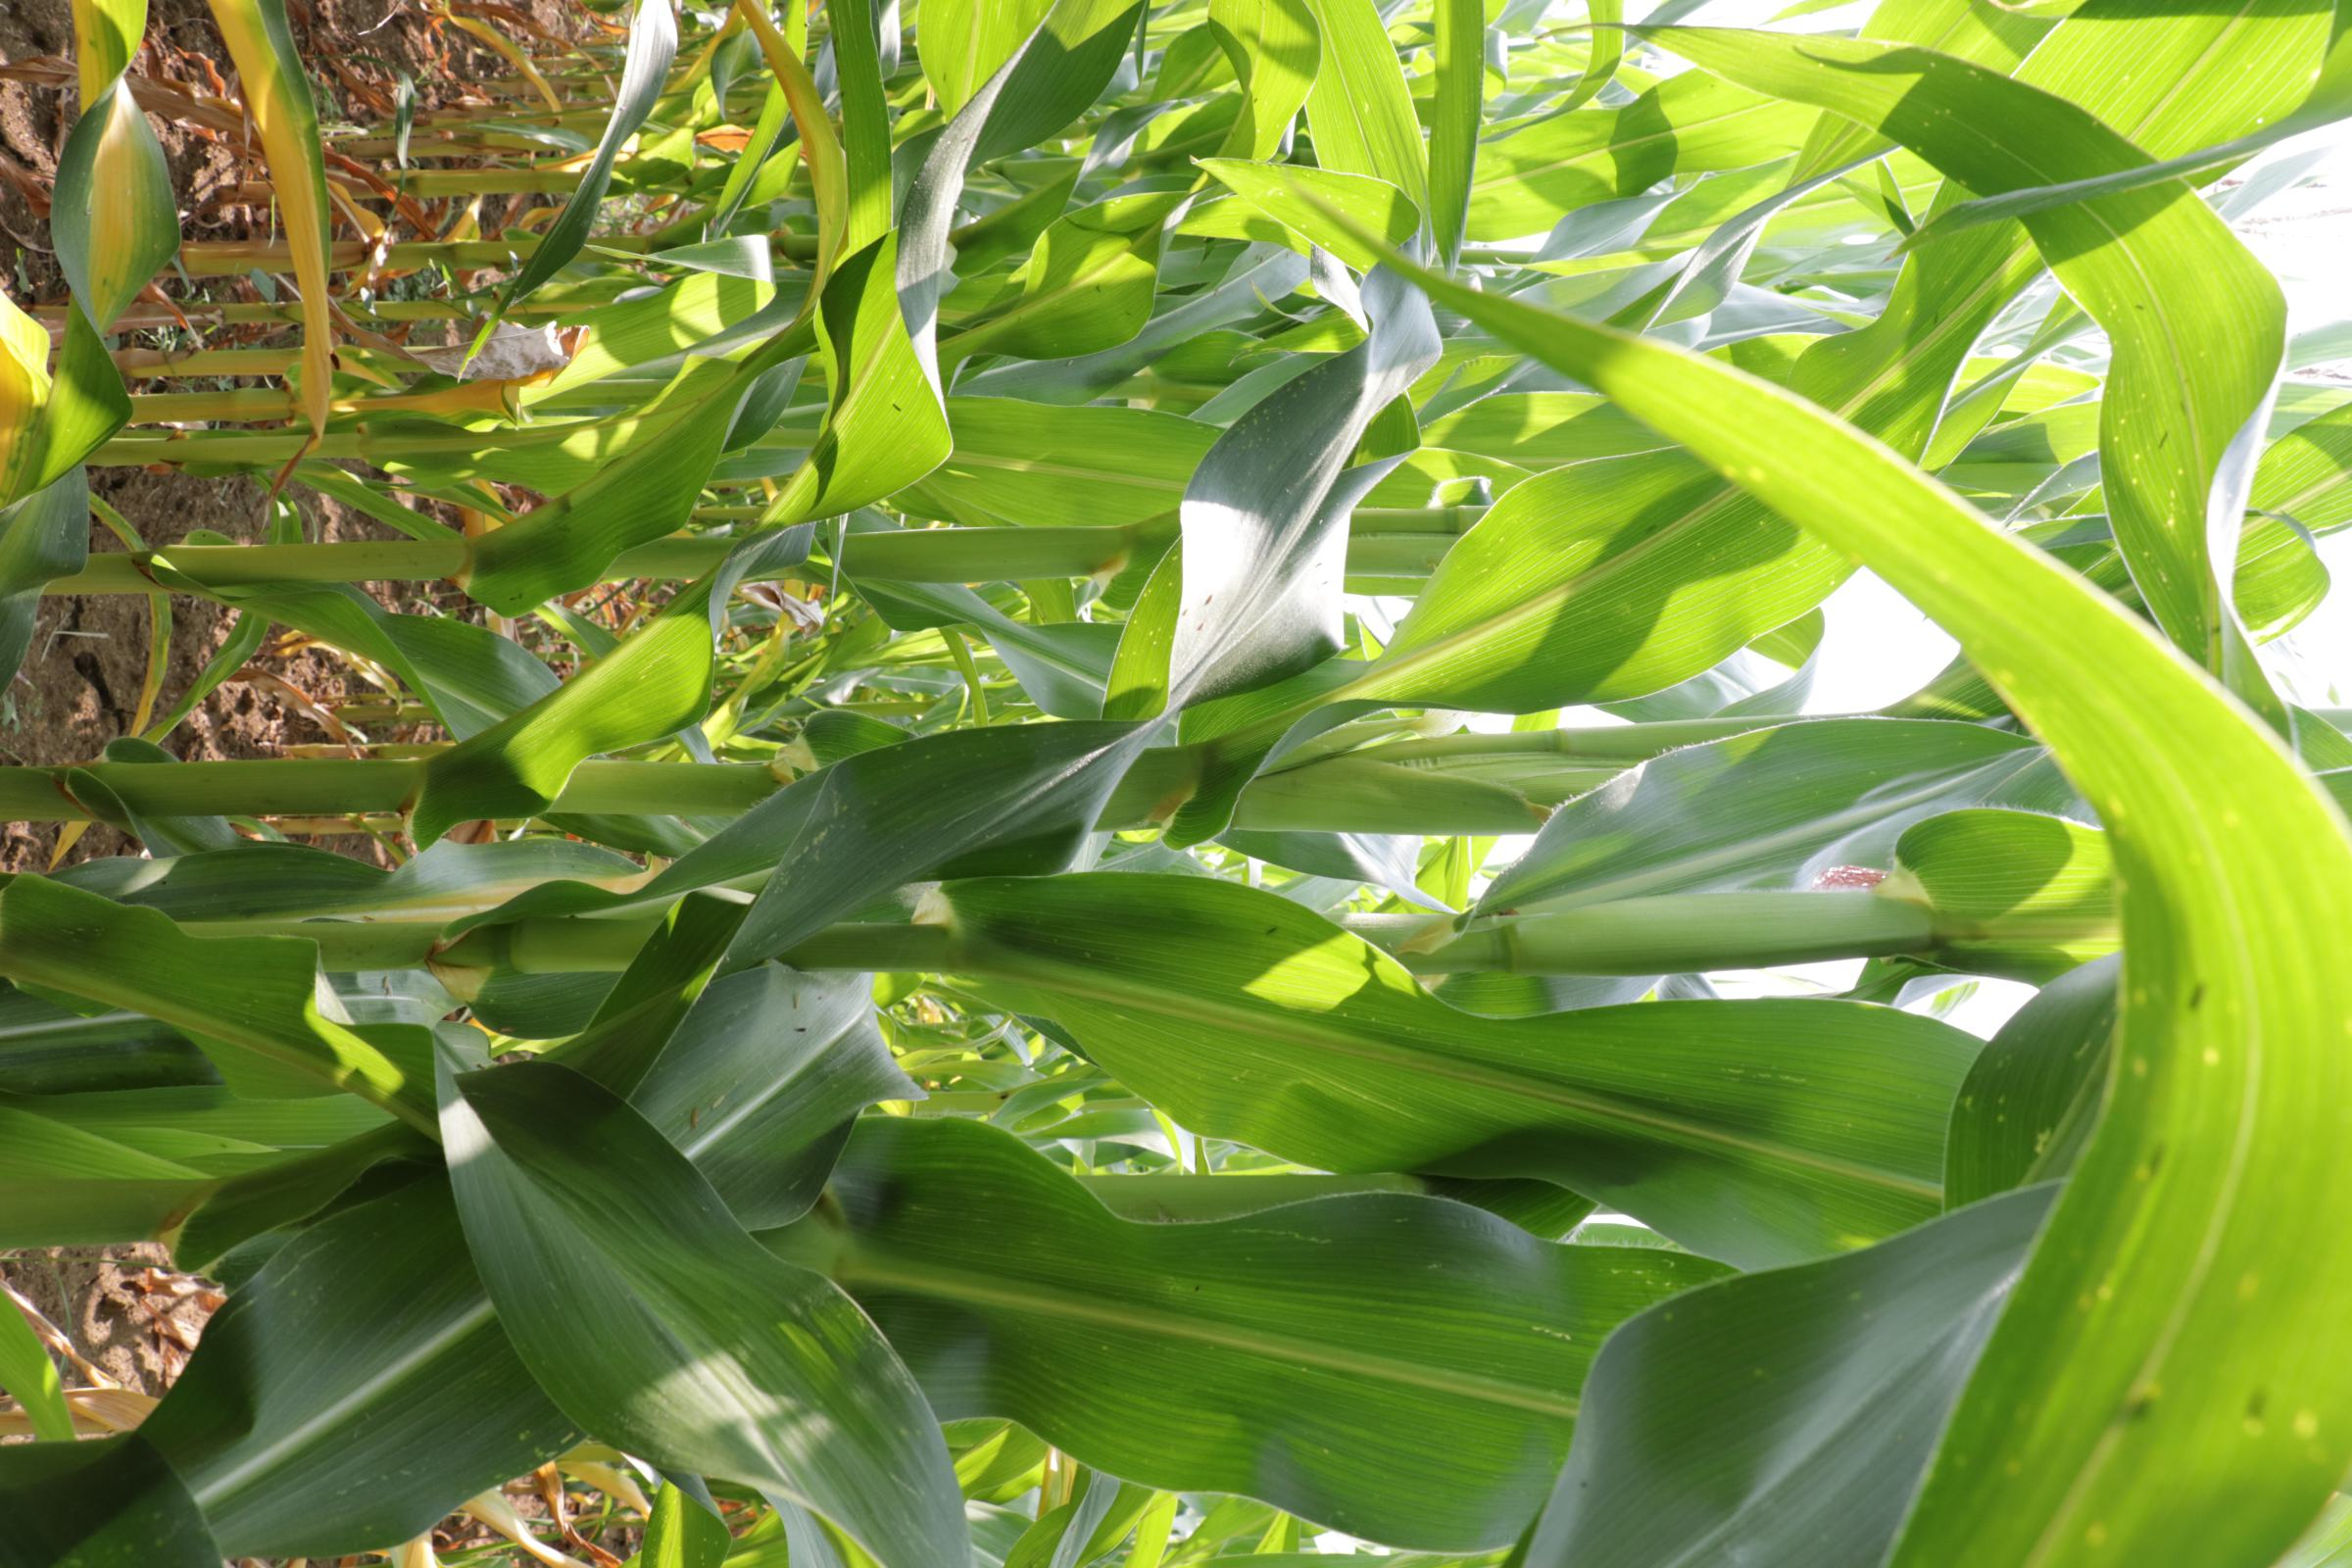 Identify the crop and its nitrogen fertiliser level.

maize, no added nitrogen
